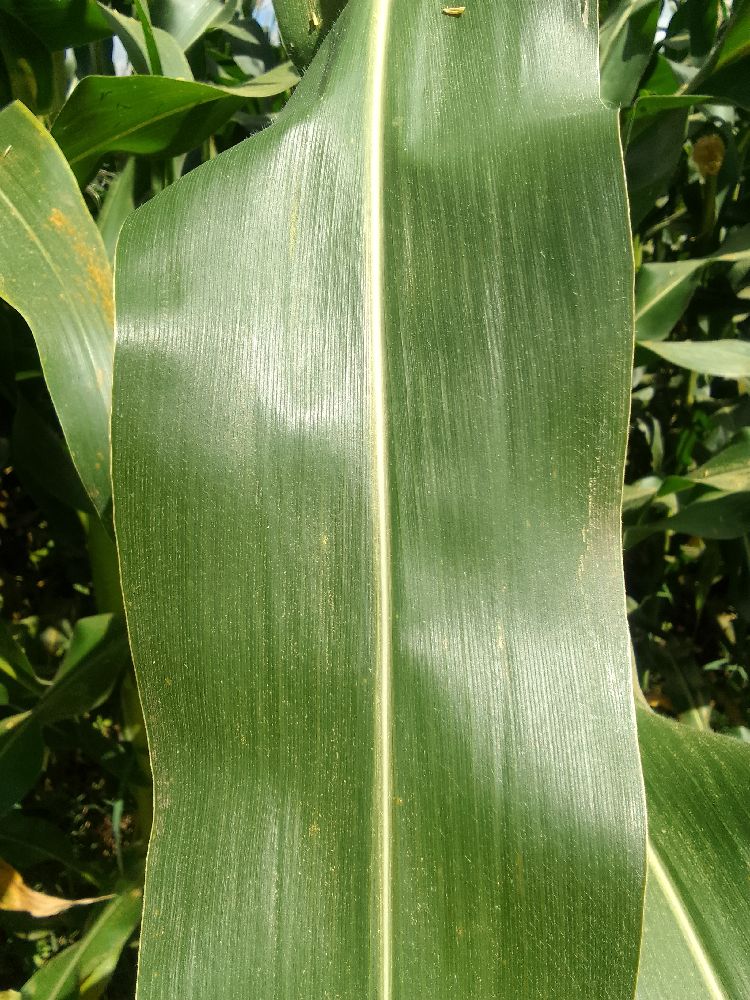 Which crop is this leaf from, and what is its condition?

maize, healthy
